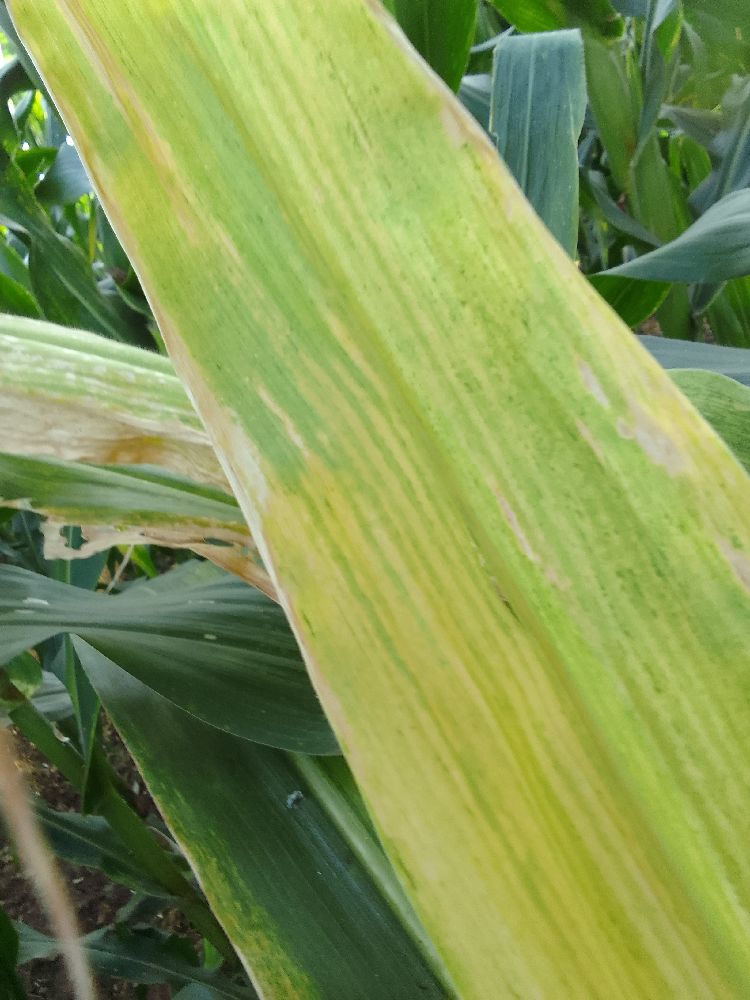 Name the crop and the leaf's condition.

maize, maize lethal necrosis
